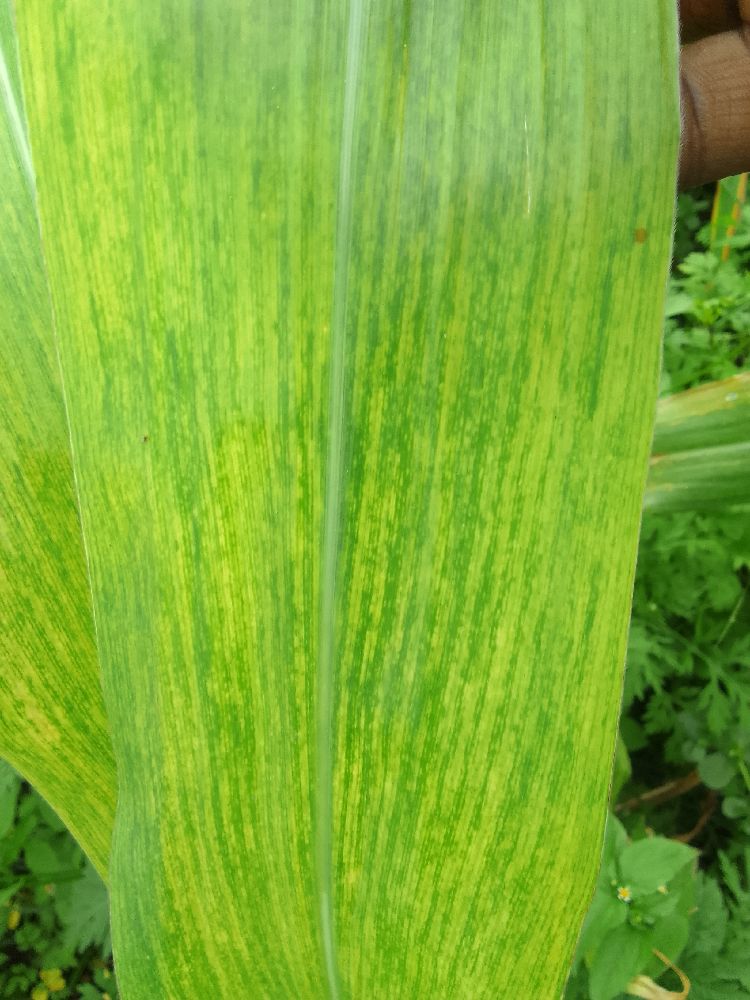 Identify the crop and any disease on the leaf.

maize, maize lethal necrosis
